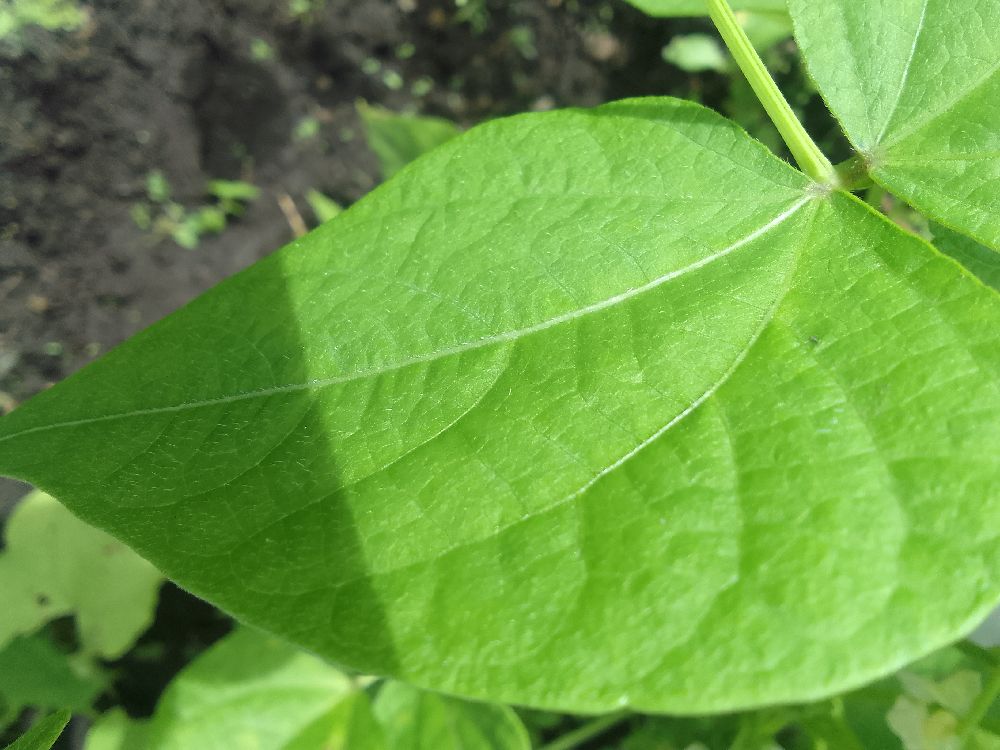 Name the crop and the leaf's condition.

common bean, healthy
